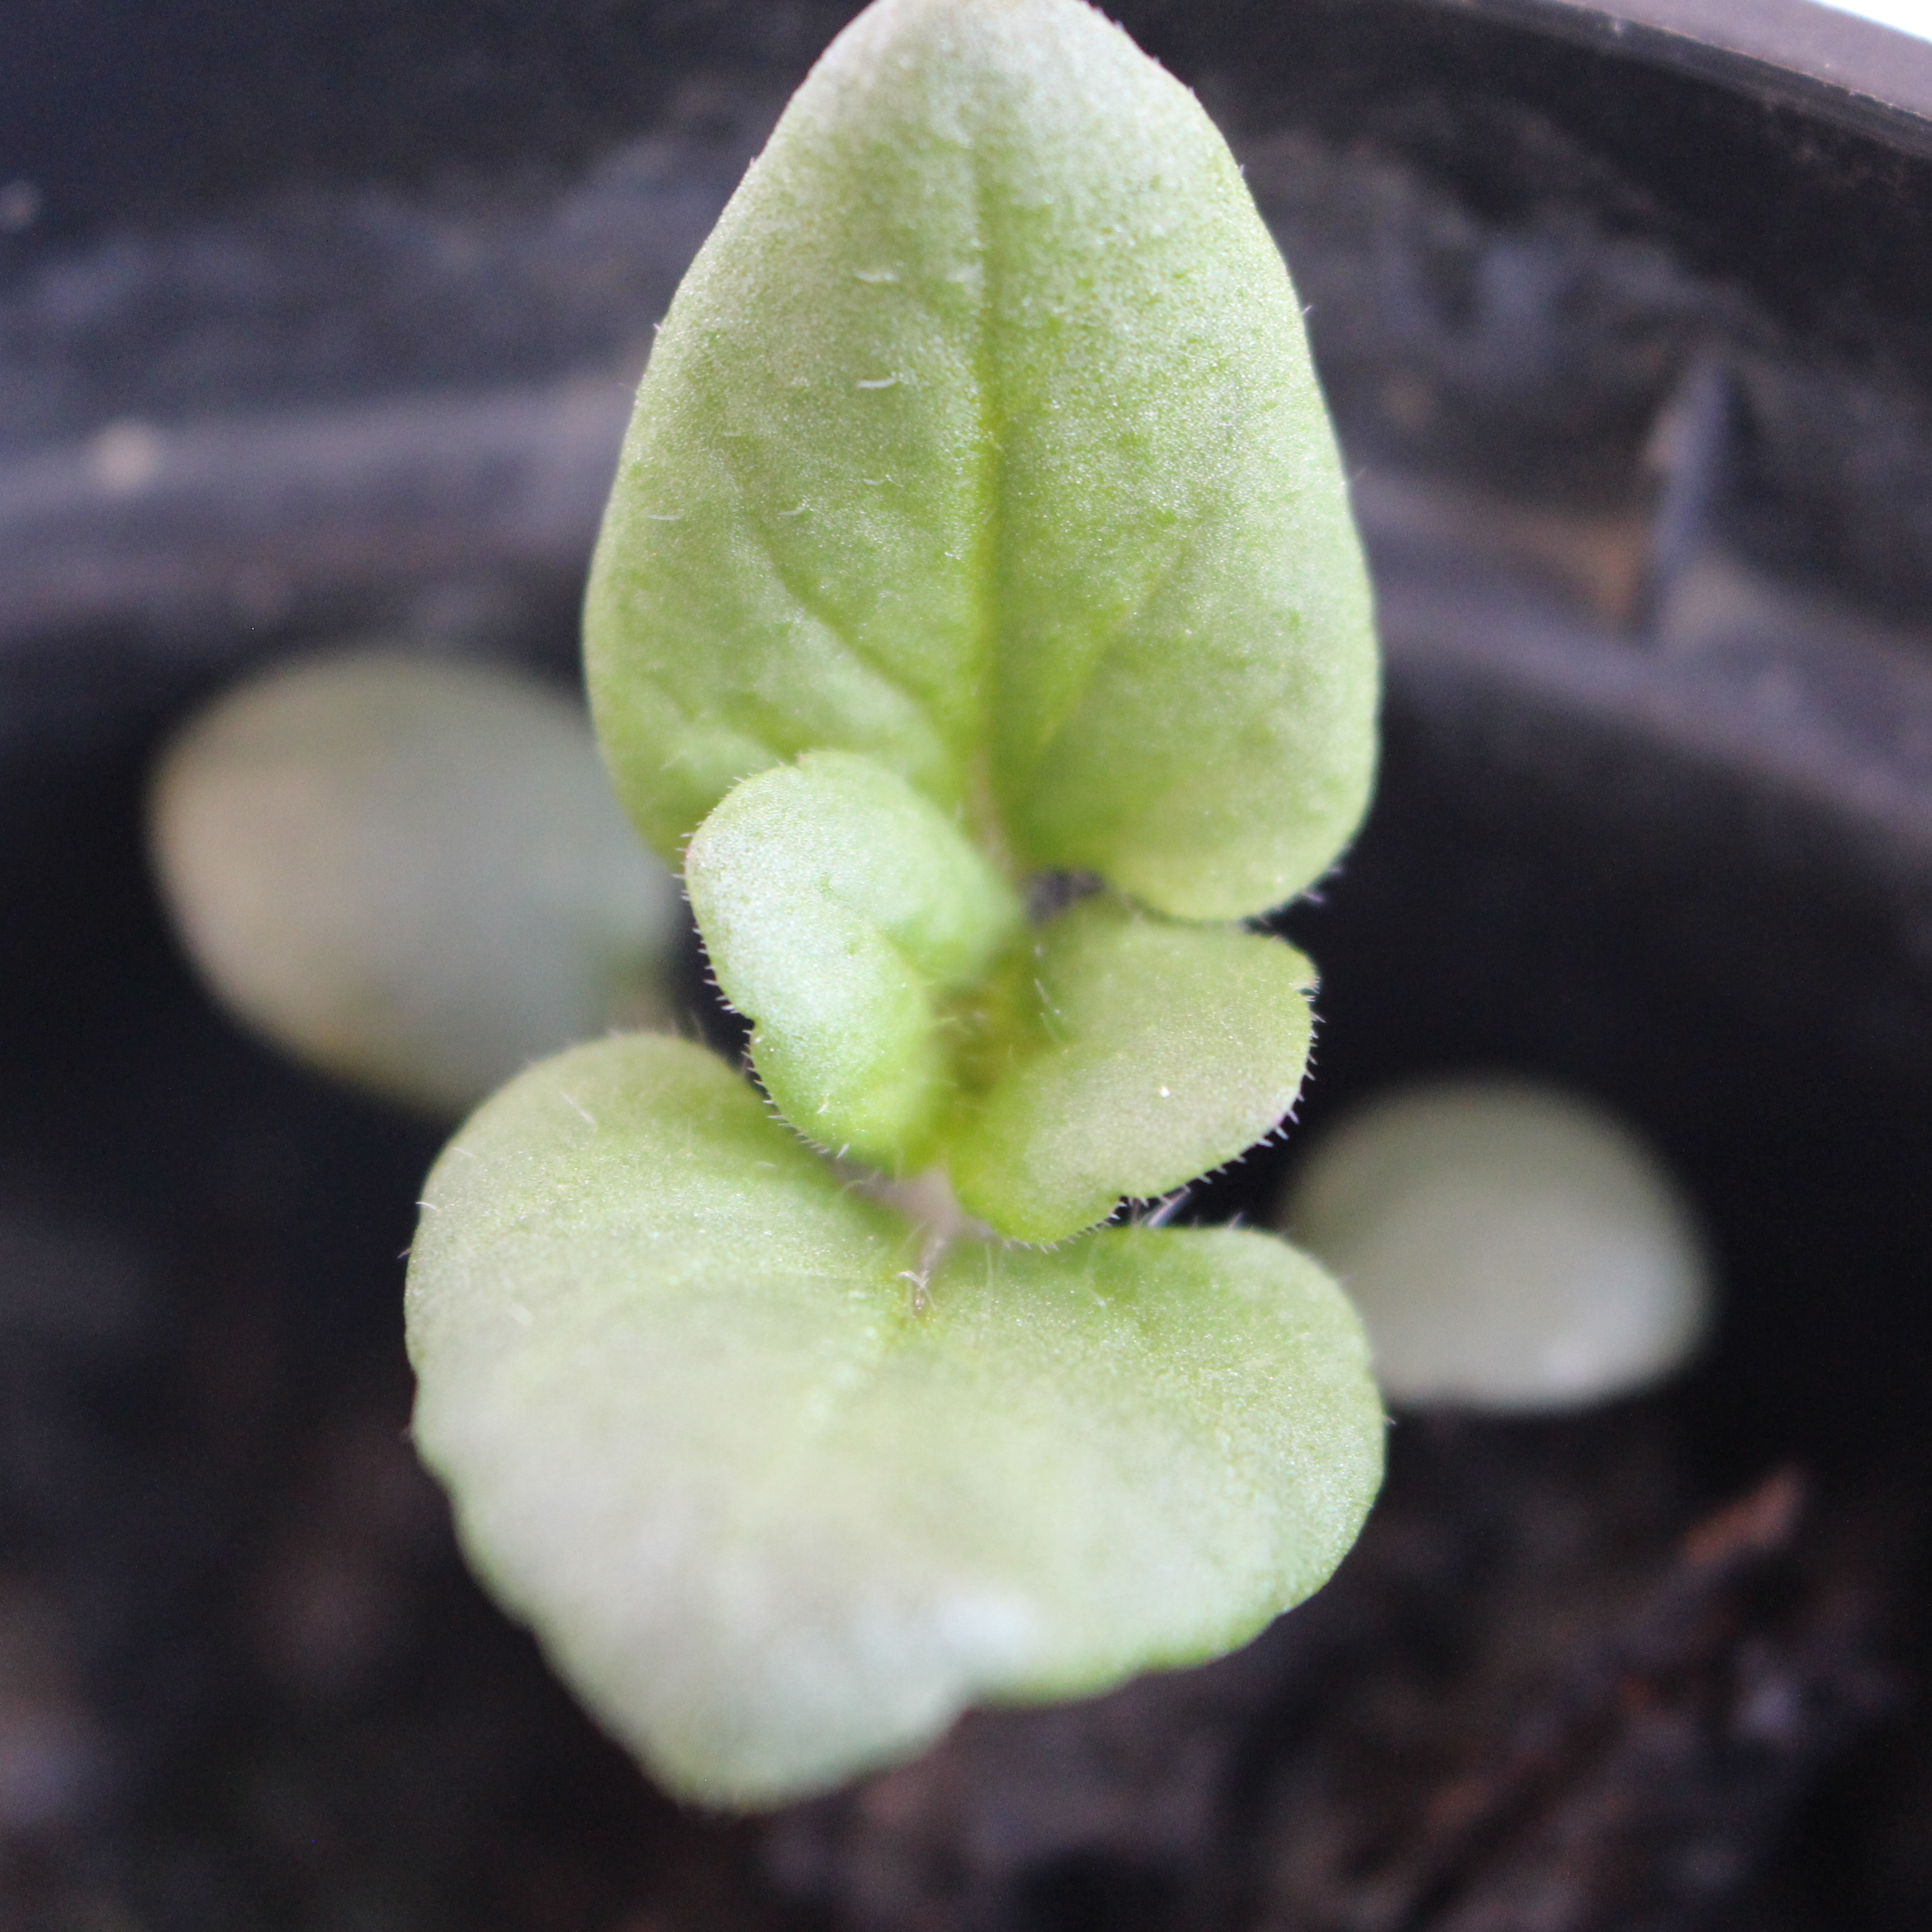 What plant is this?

Veronica persica
